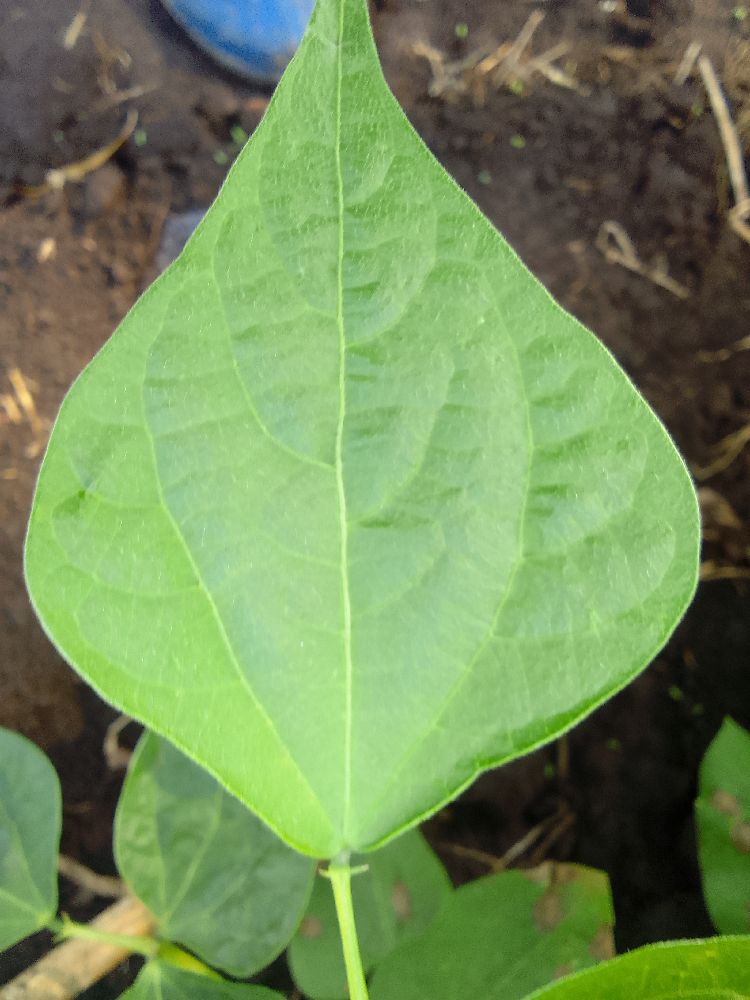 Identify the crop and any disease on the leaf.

common bean, healthy
